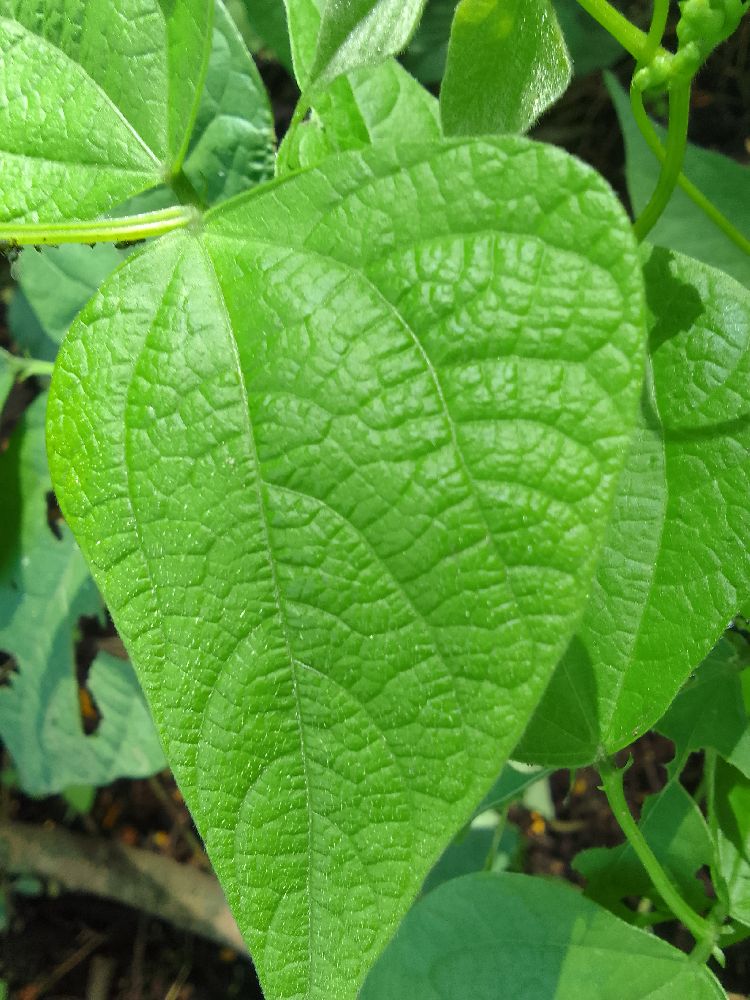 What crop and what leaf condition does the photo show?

common bean, healthy
